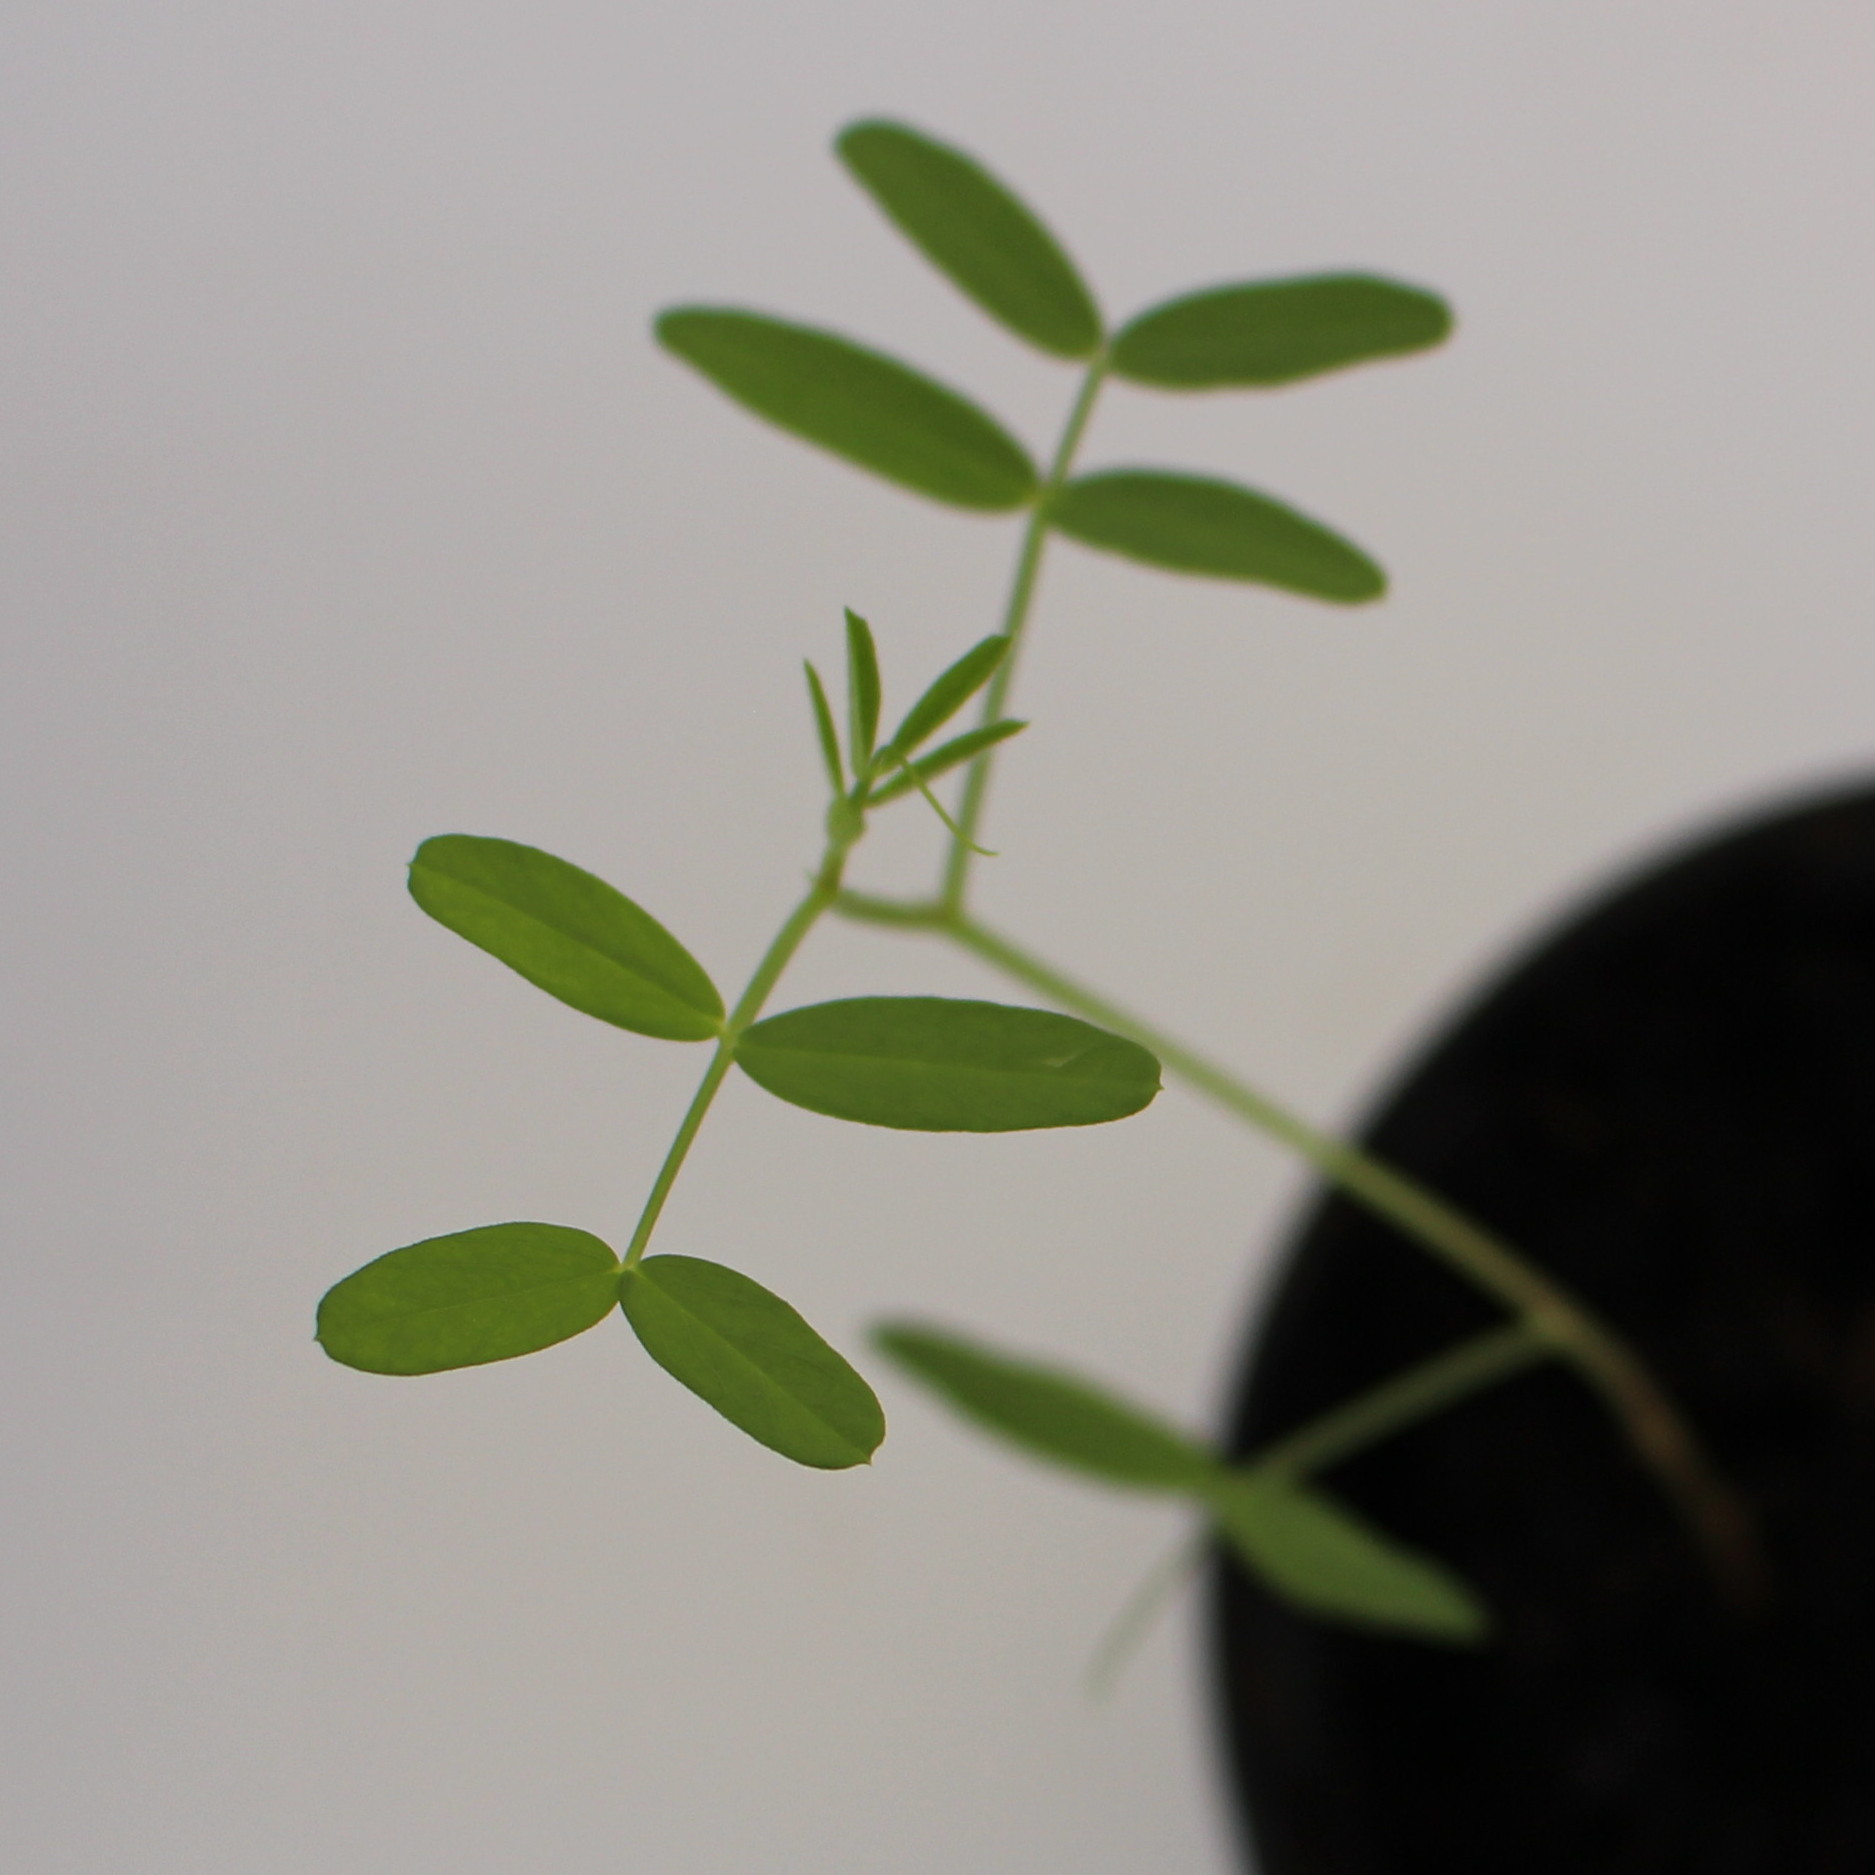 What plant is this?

Vicia sativa
